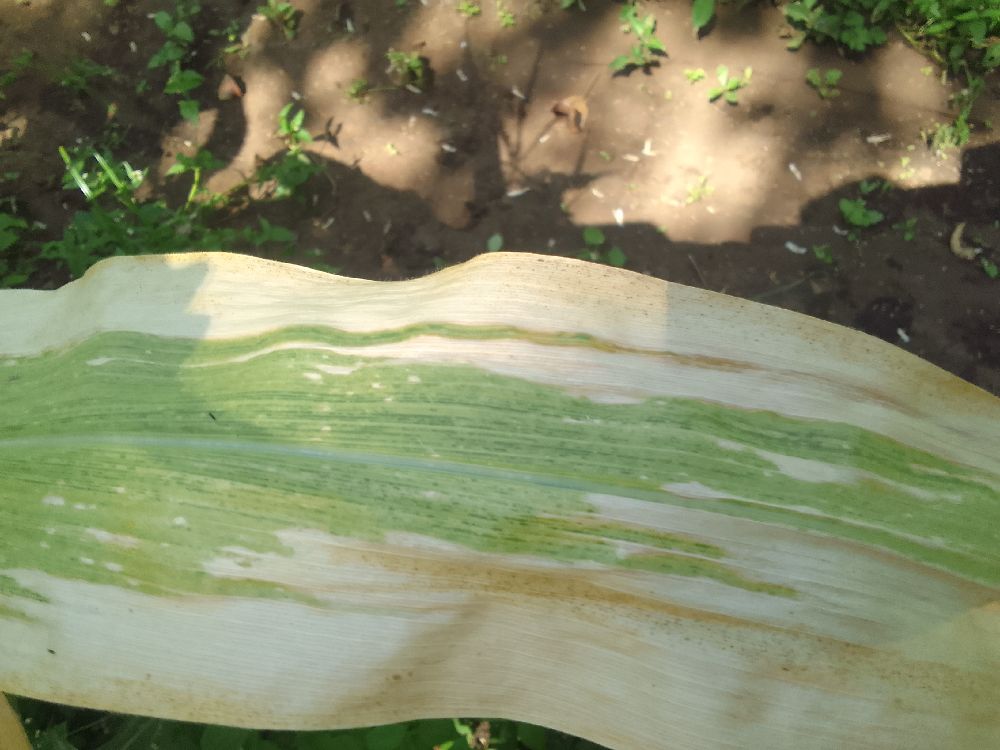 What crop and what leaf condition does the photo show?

maize, maize lethal necrosis
